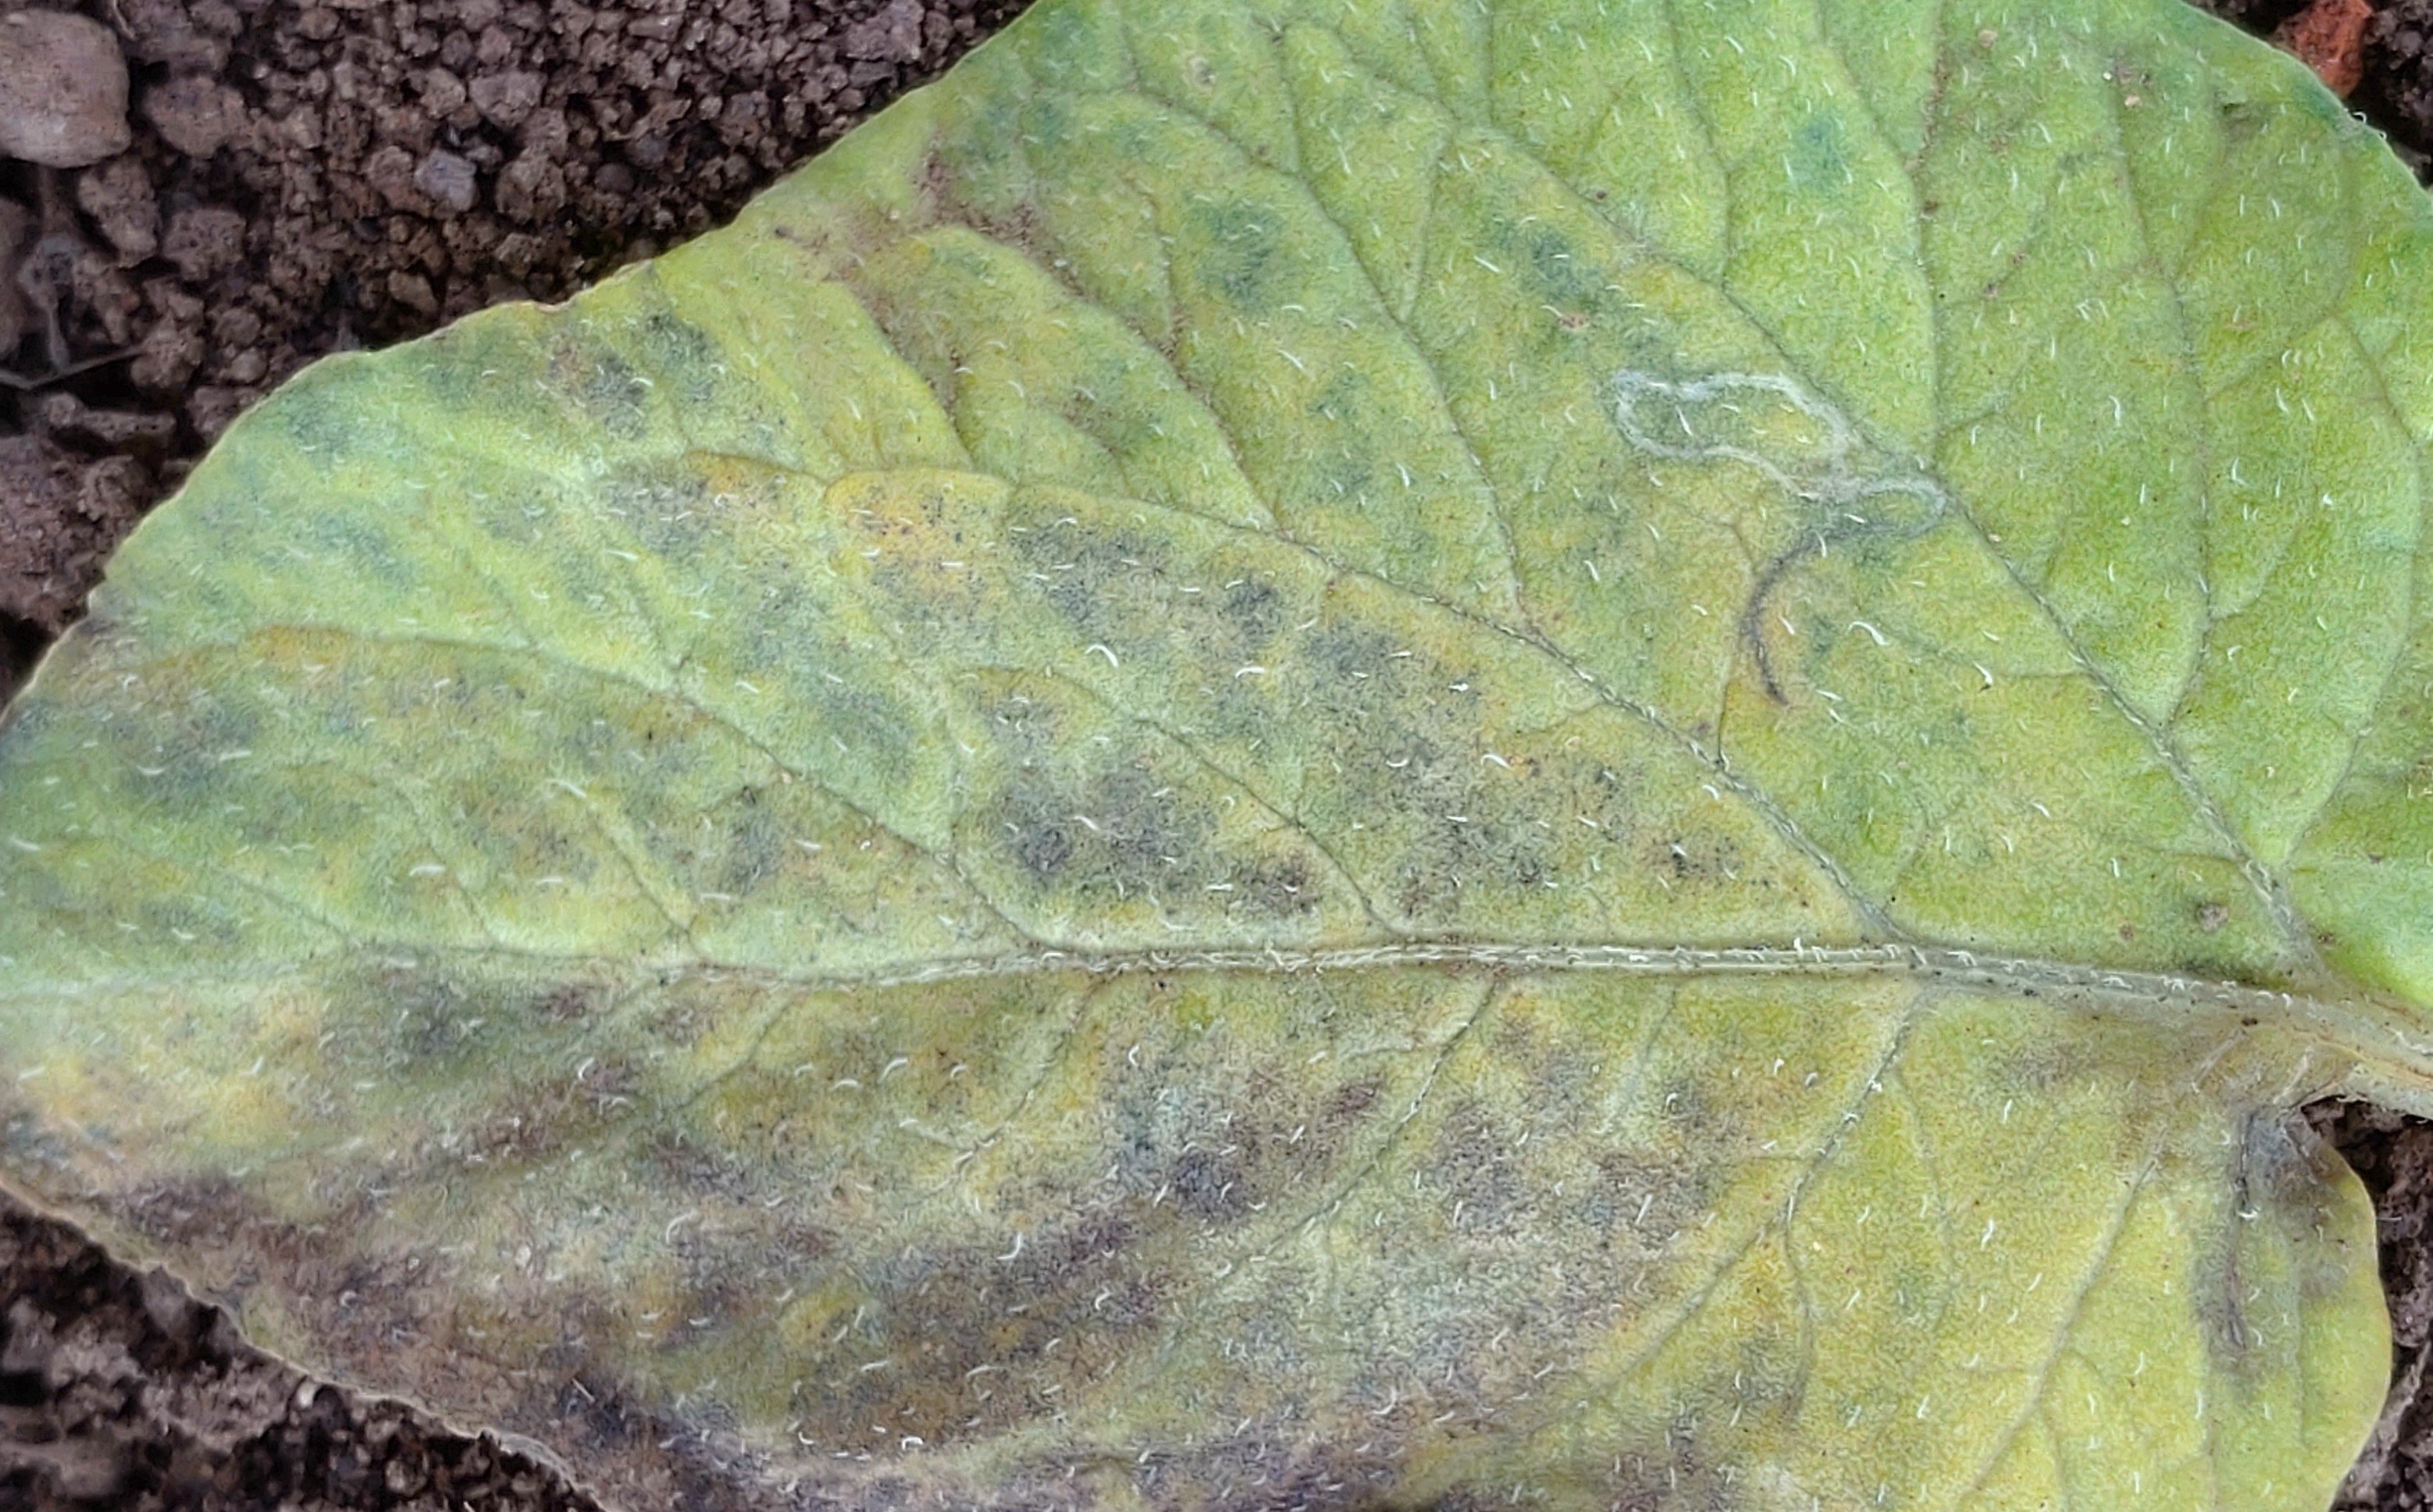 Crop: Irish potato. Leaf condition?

late blight
